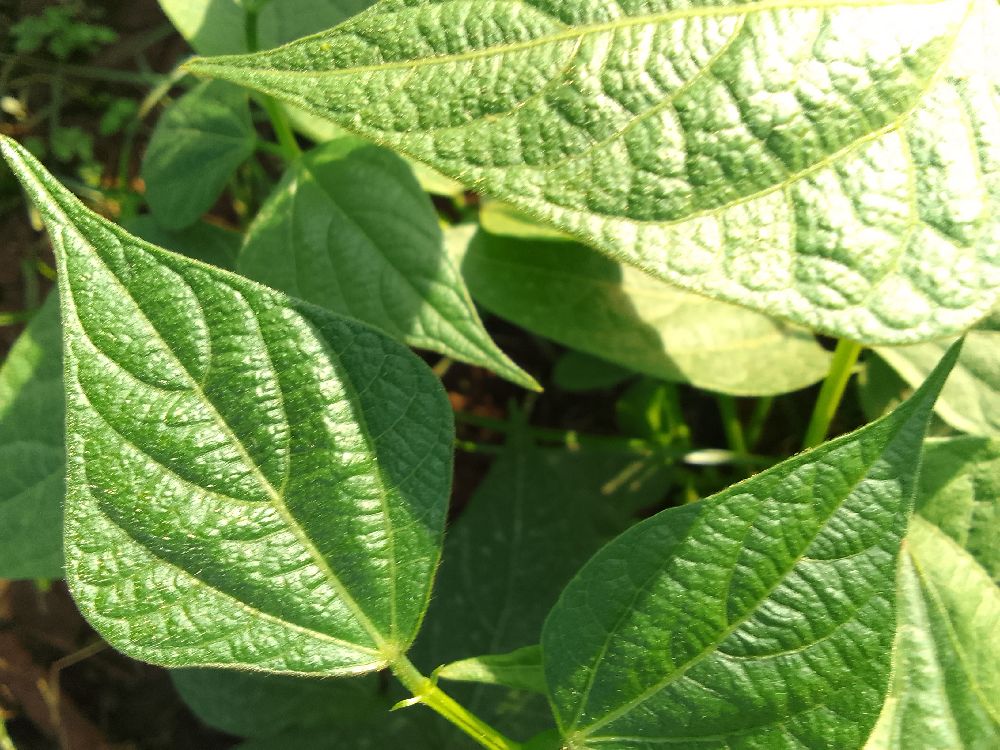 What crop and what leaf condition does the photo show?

common bean, healthy
